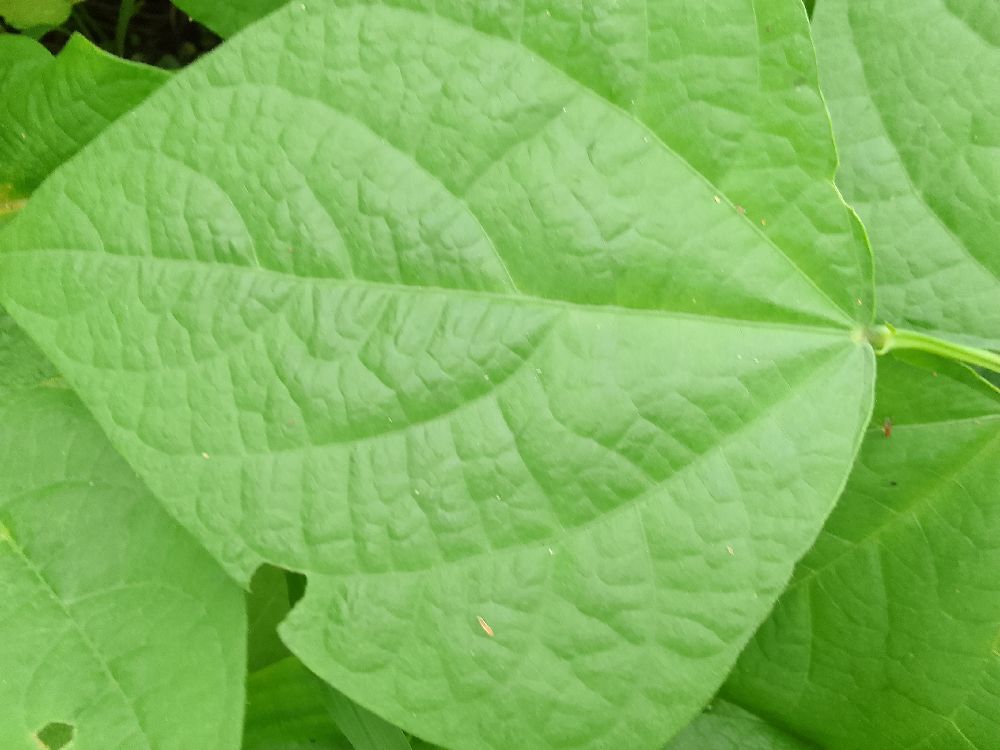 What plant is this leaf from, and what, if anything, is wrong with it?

common bean, healthy
